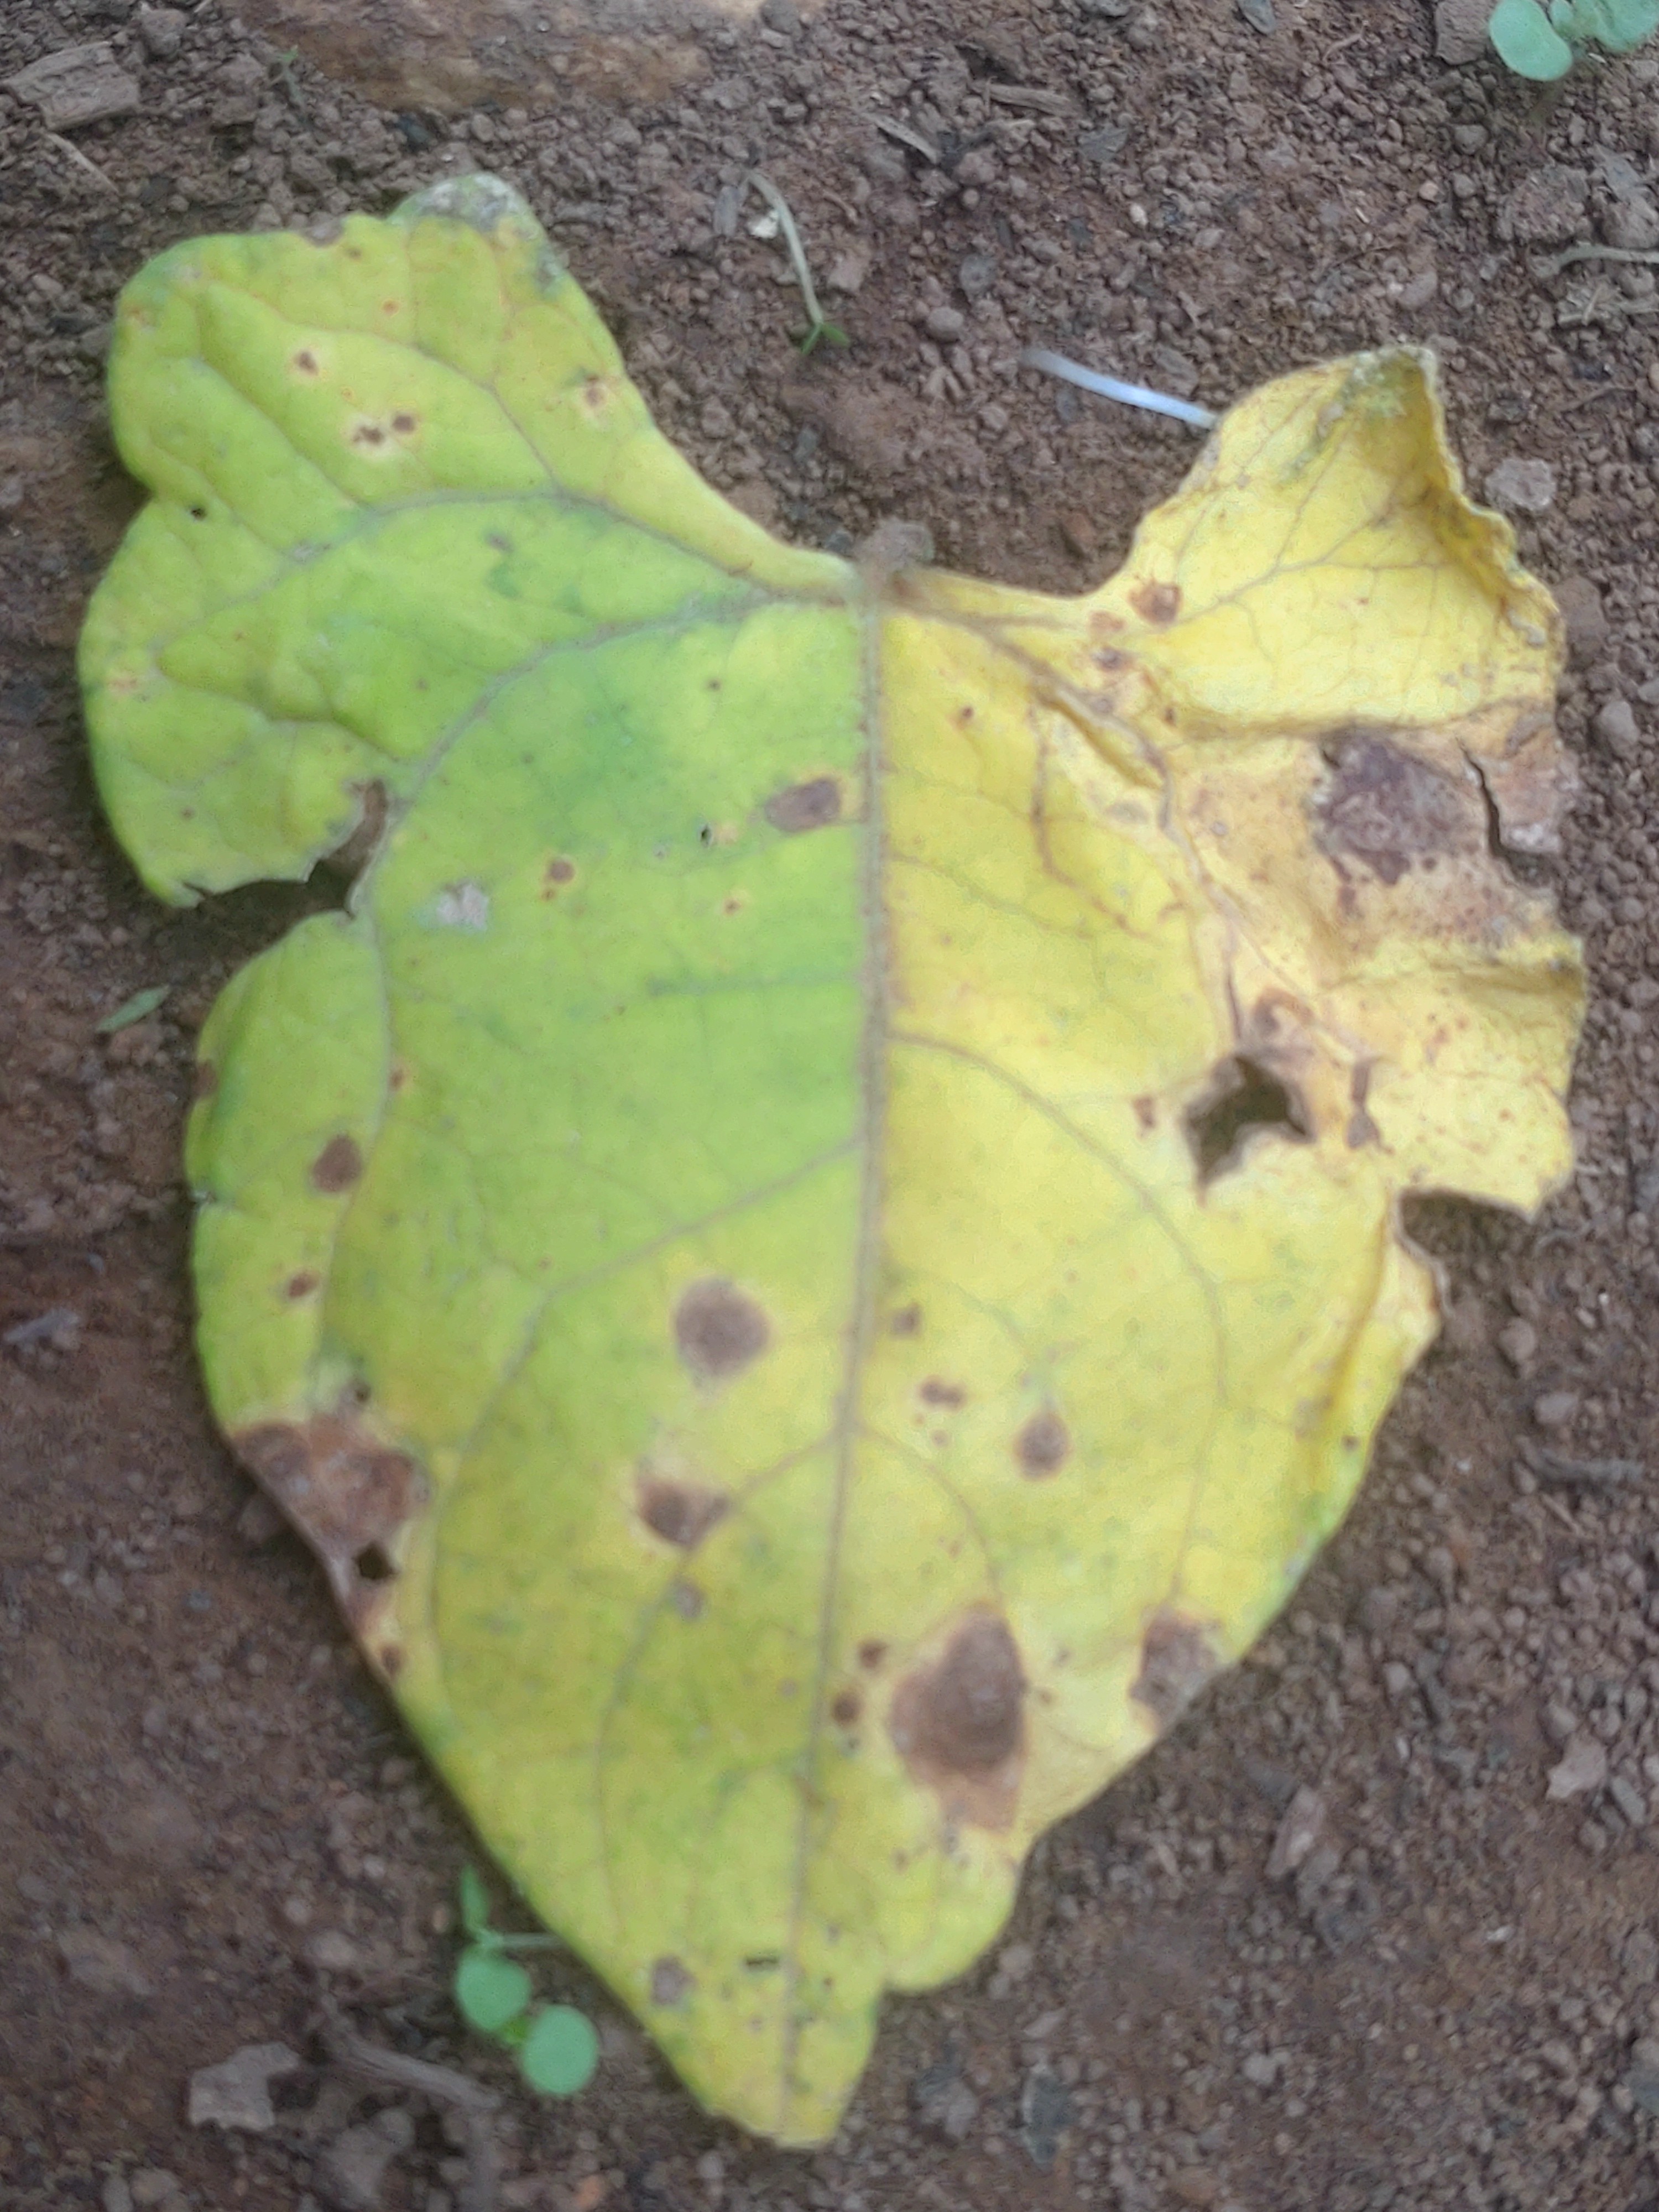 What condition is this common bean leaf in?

anthracnose
